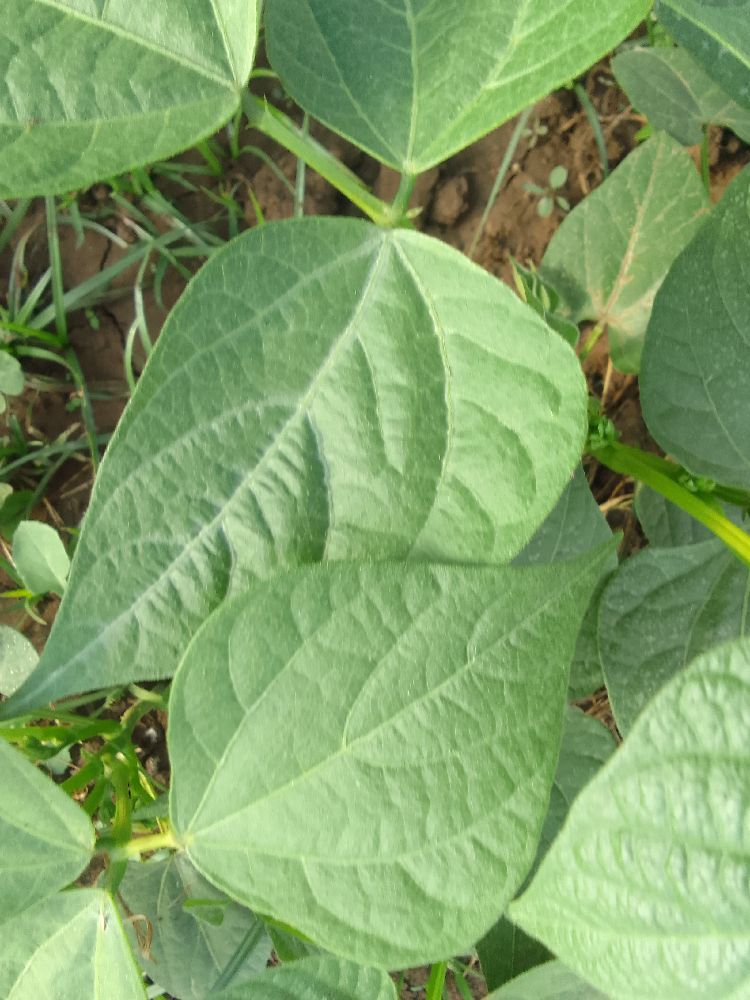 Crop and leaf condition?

common bean, healthy
